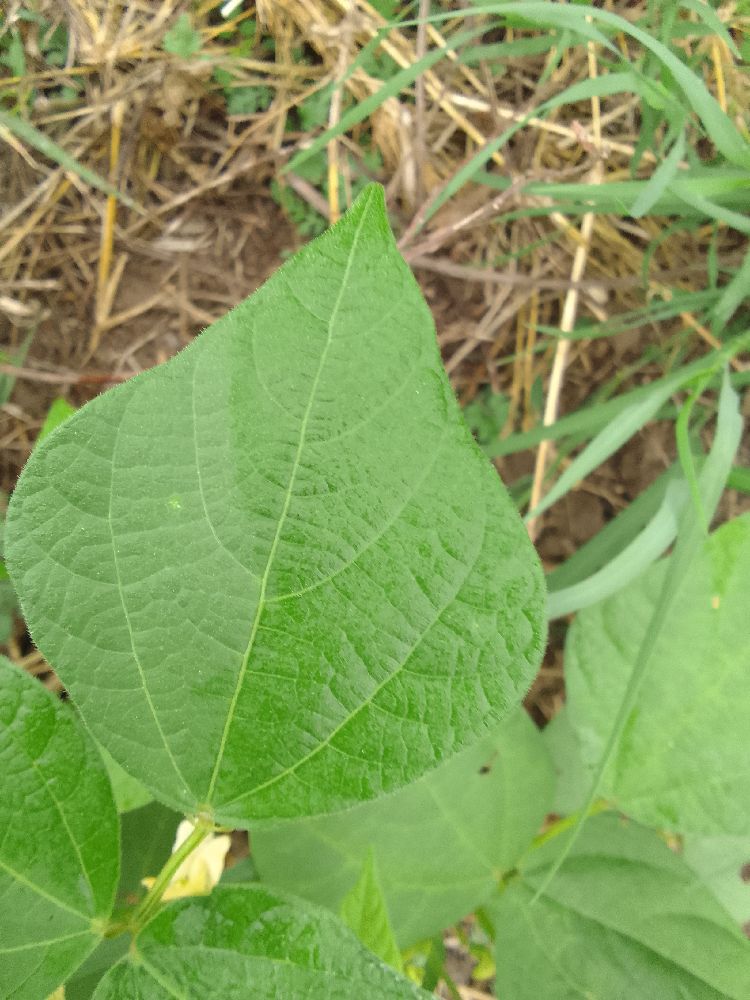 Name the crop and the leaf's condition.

common bean, healthy
